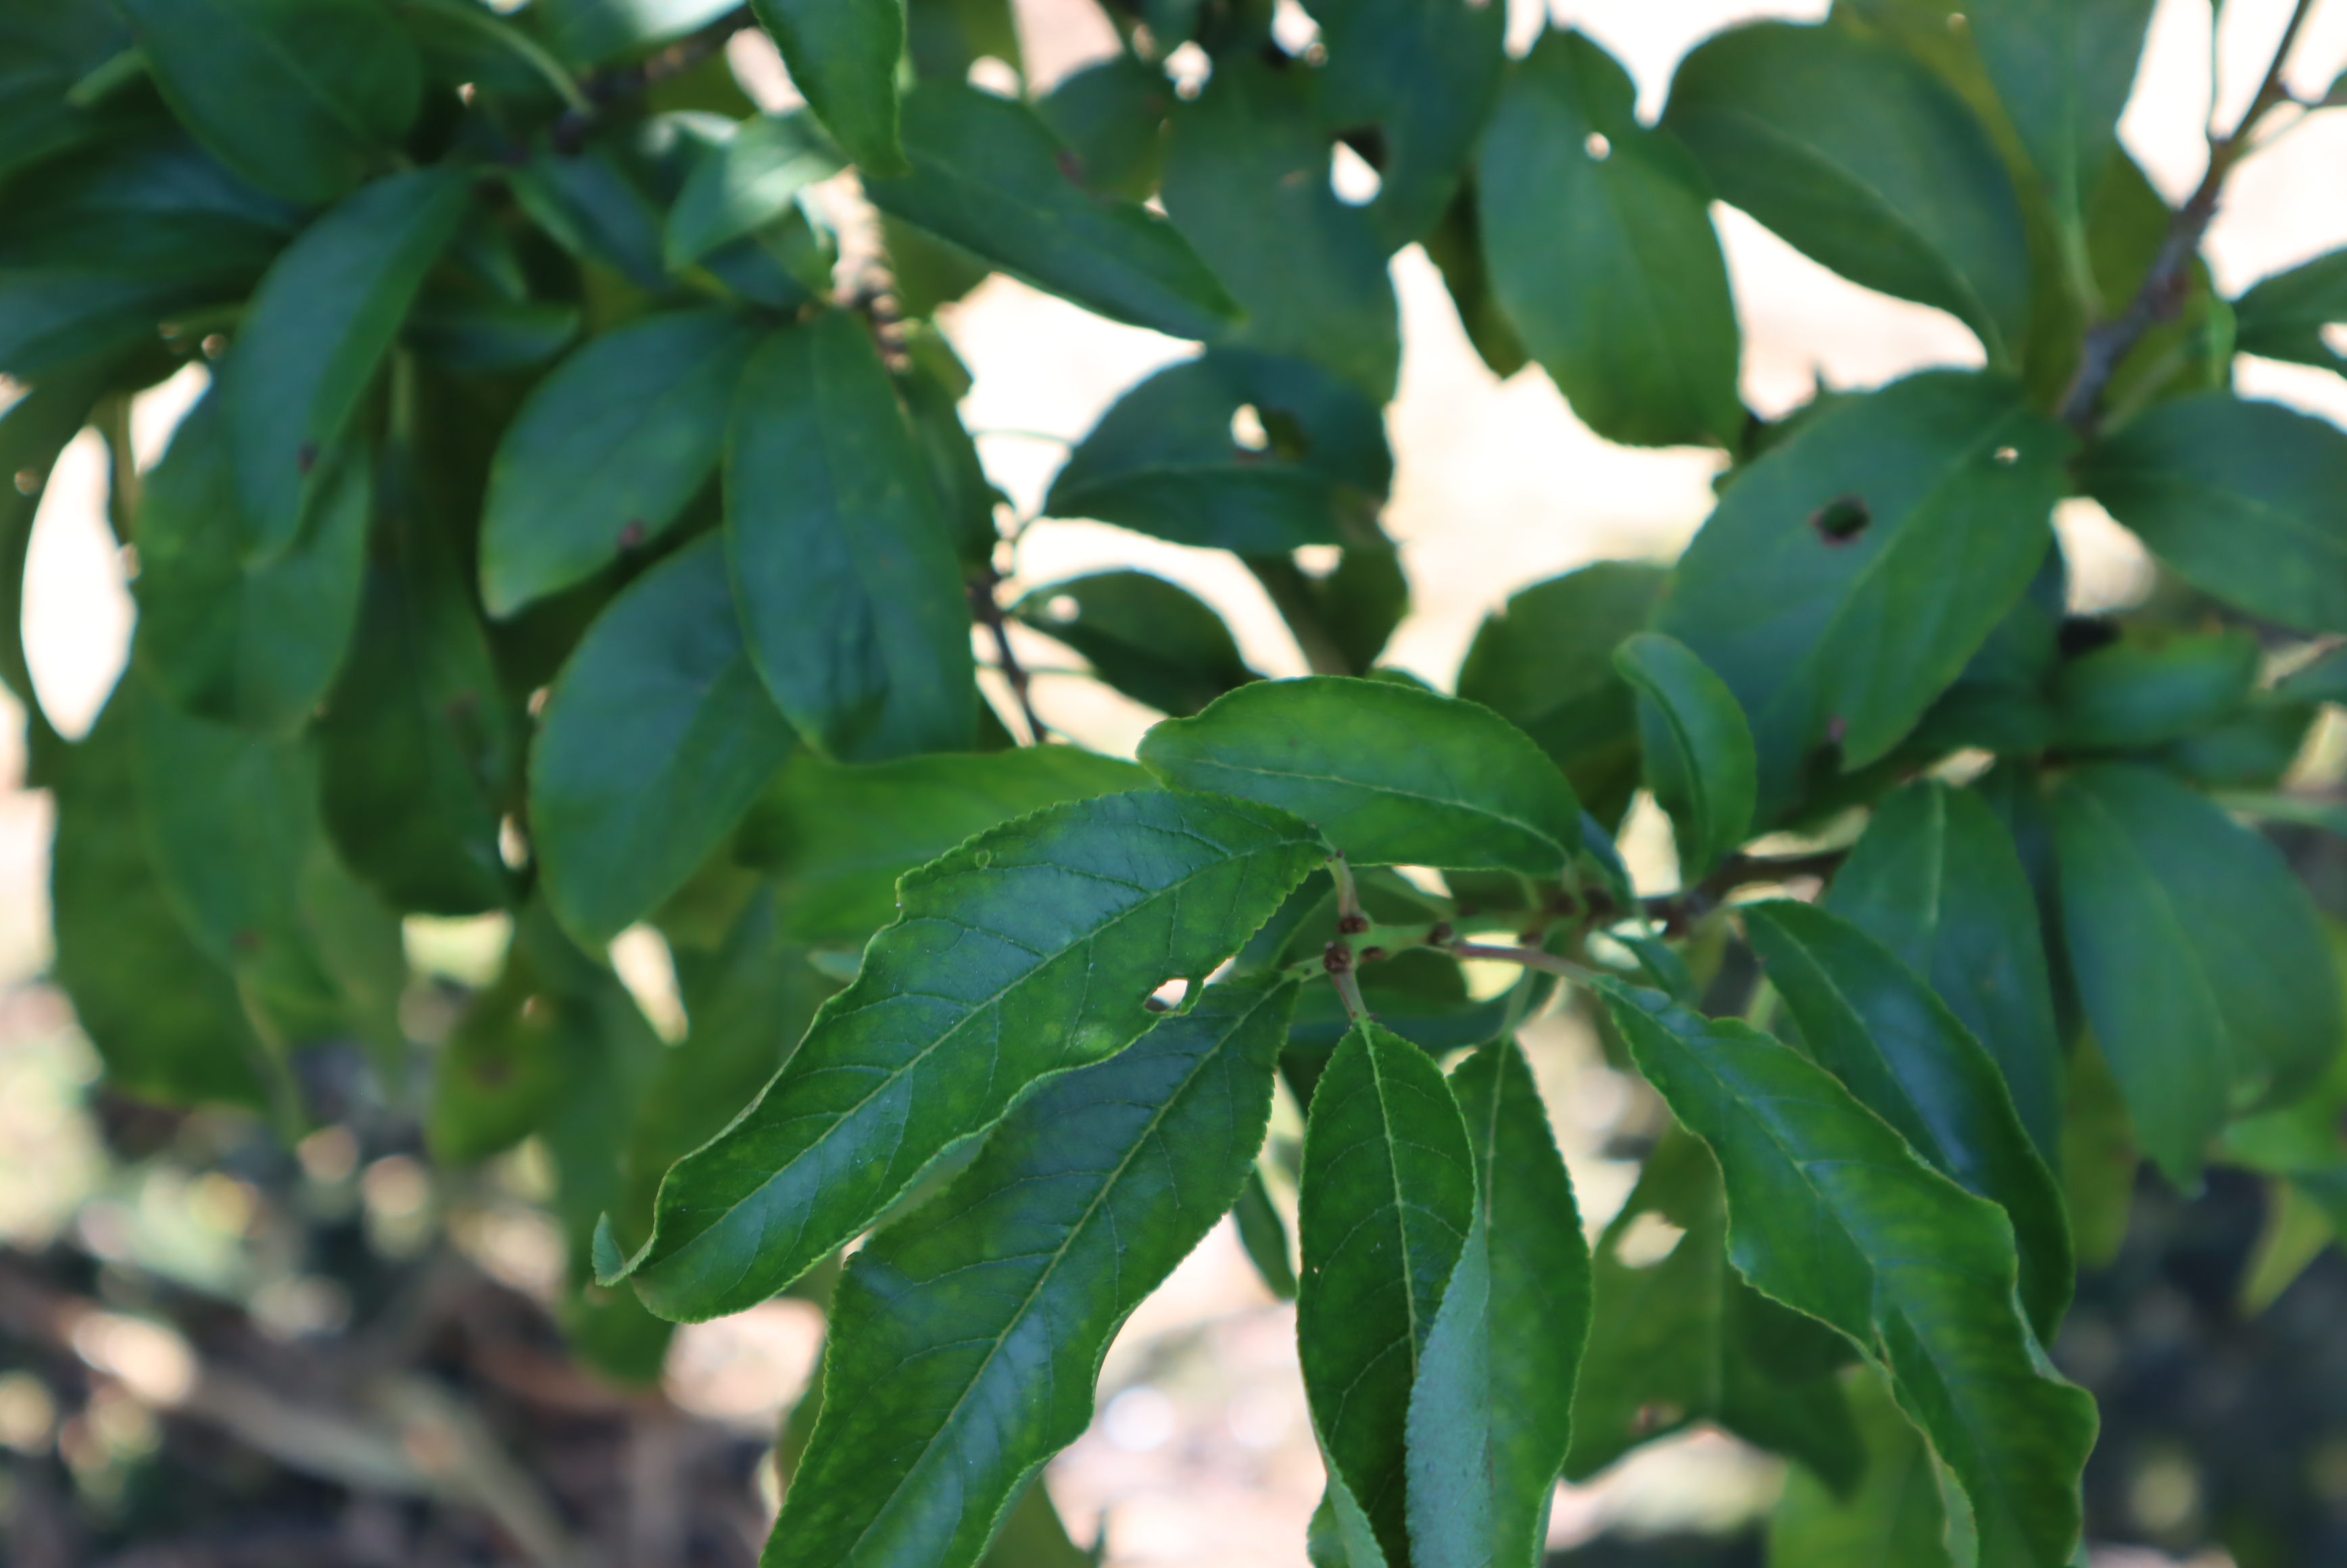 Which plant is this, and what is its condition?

plum, iron deficiency, shot hole disease
